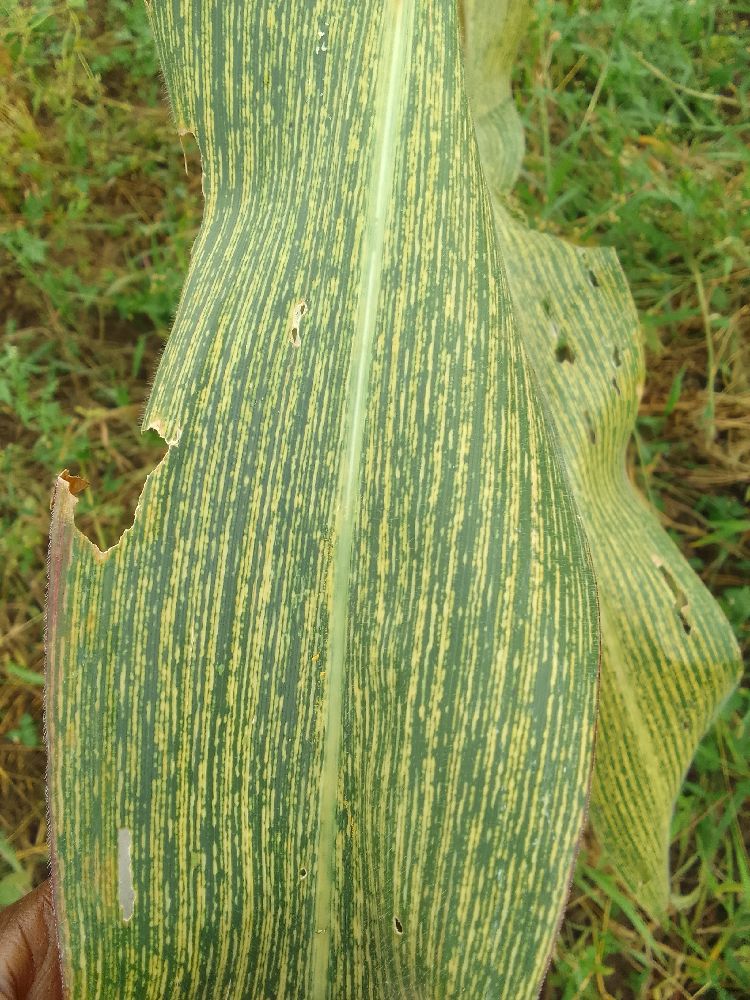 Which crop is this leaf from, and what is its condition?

maize, maize streak virus
